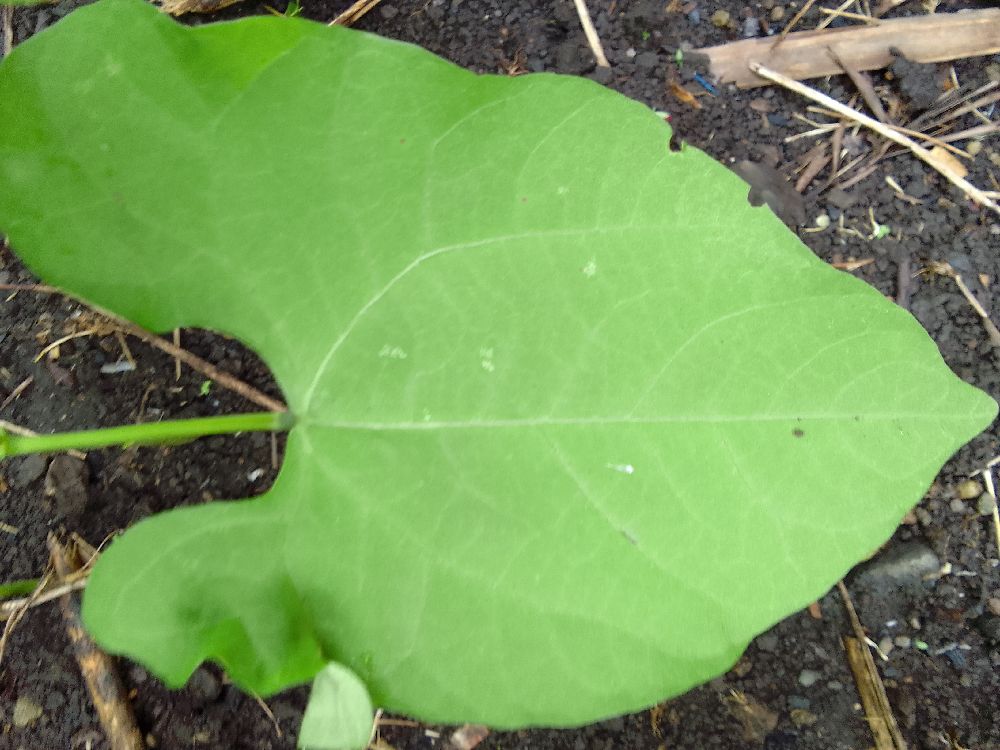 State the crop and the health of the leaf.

common bean, healthy
